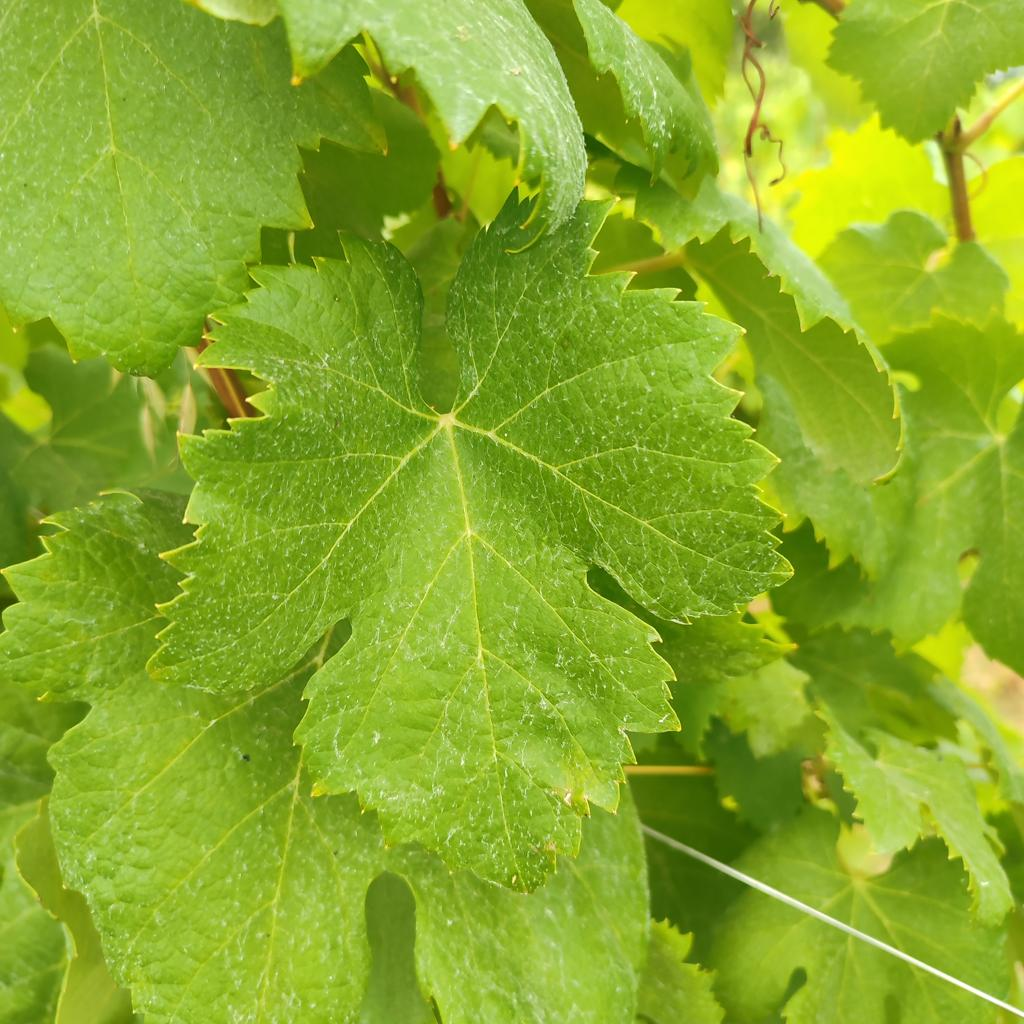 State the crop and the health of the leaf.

grapevine, healthy
